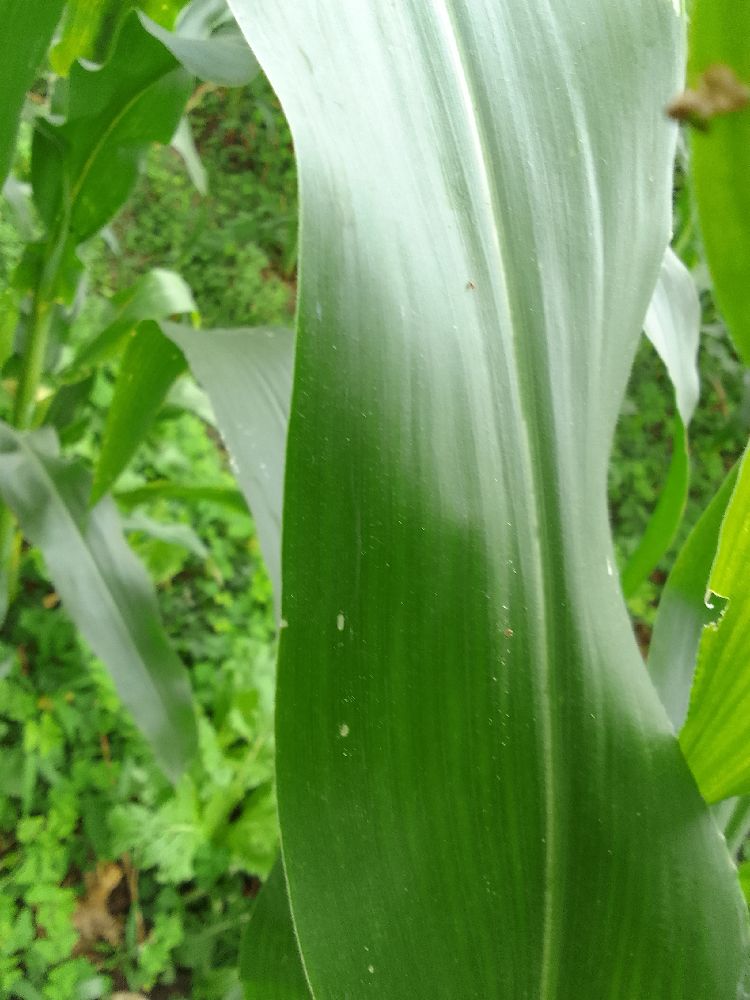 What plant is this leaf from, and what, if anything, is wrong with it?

maize, healthy
